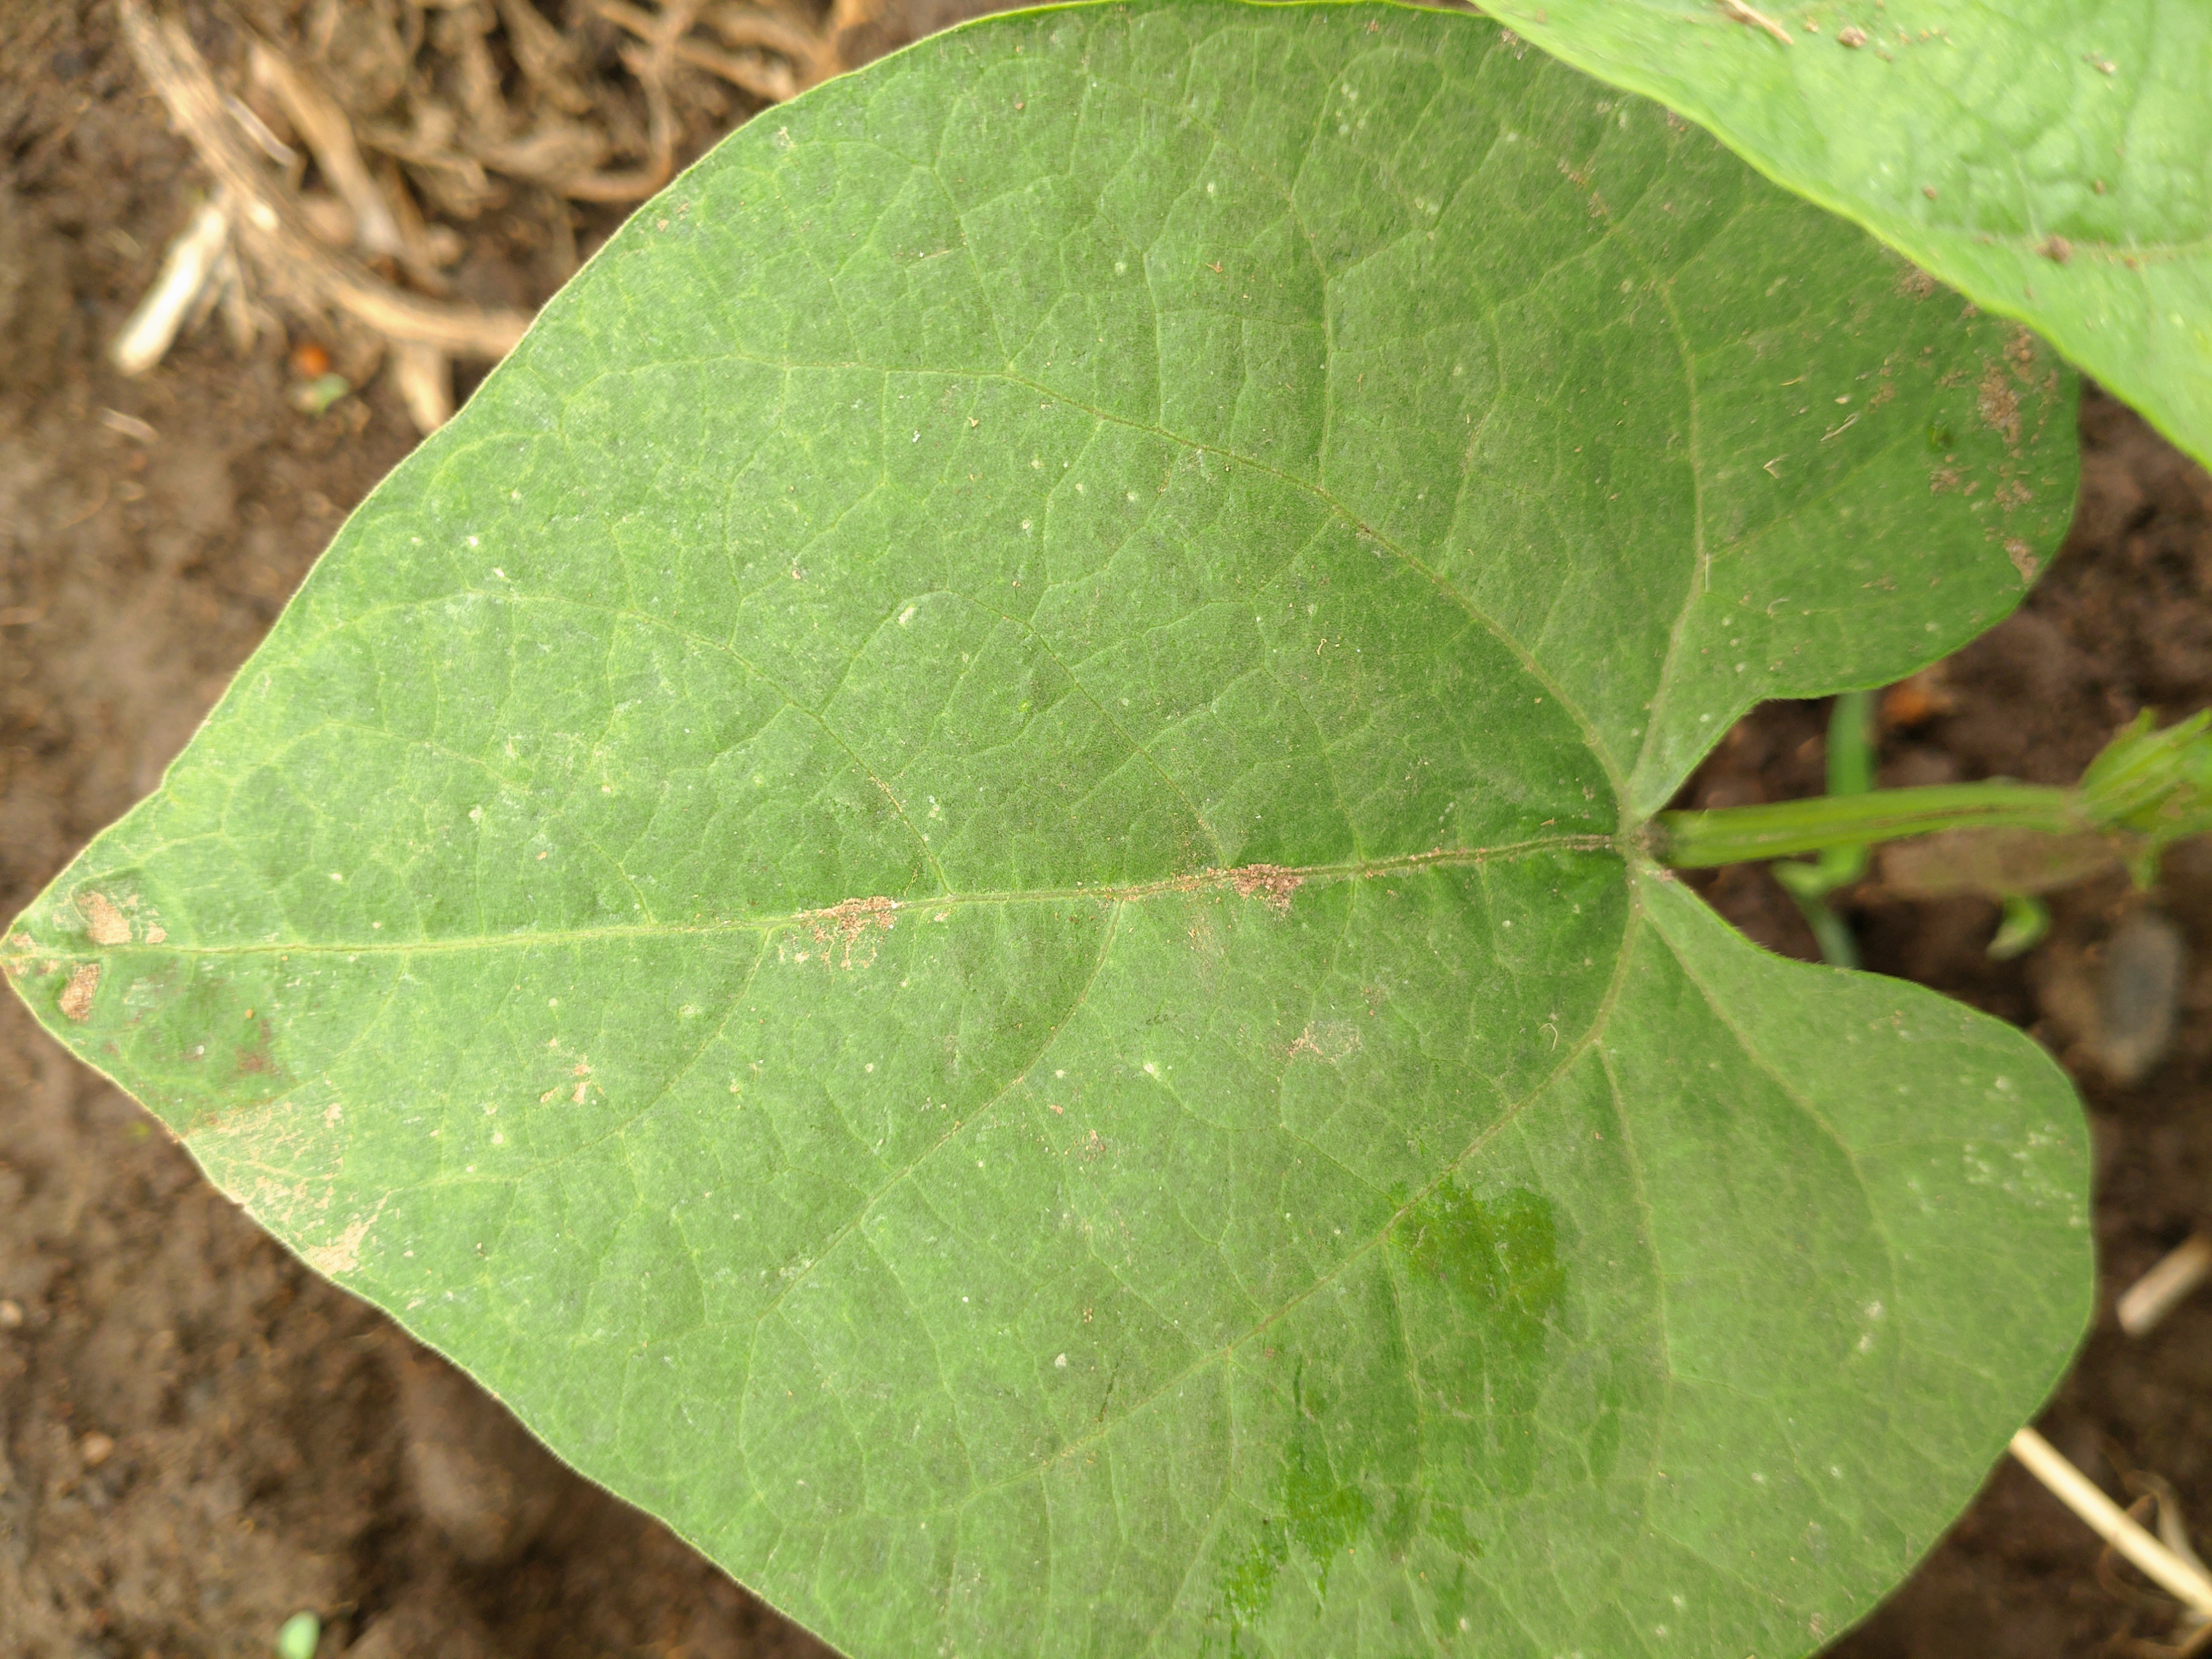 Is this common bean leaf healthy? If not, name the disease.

healthy
